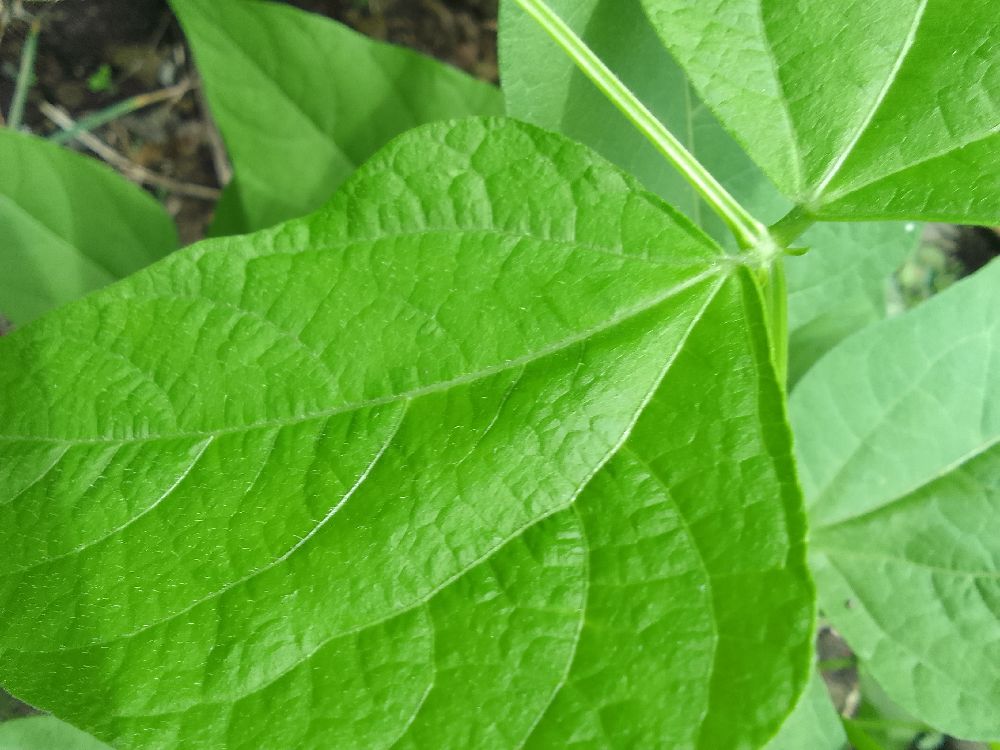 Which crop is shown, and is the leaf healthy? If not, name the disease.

common bean, healthy
